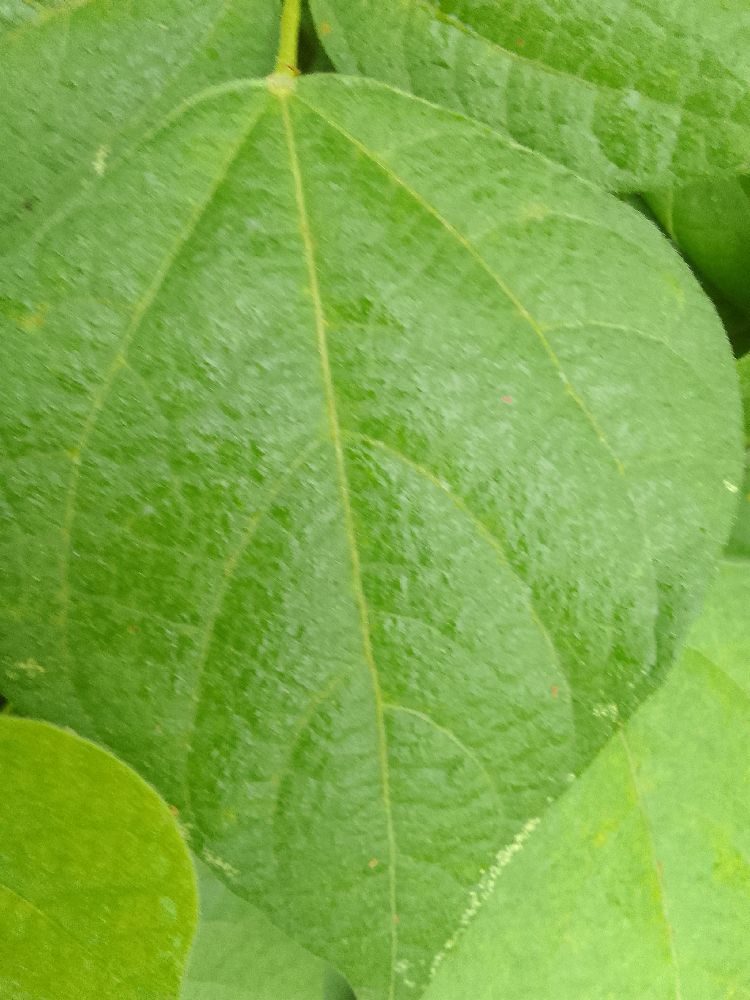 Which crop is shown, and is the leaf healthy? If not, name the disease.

common bean, healthy
